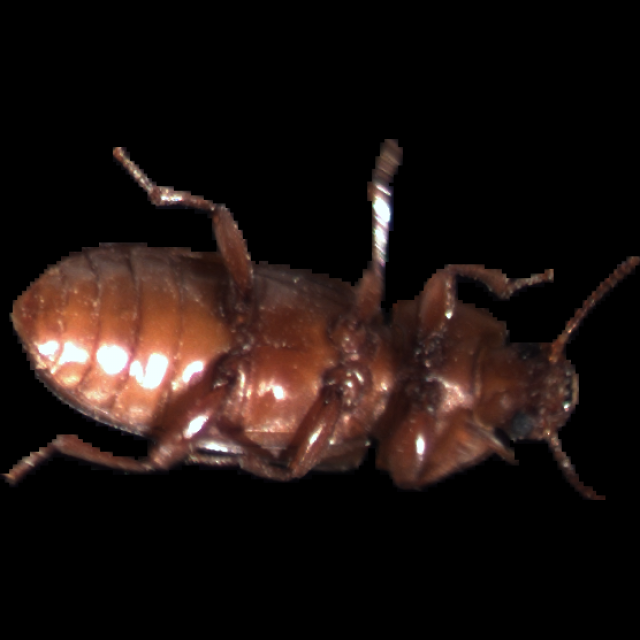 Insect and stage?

mealworm beetle
